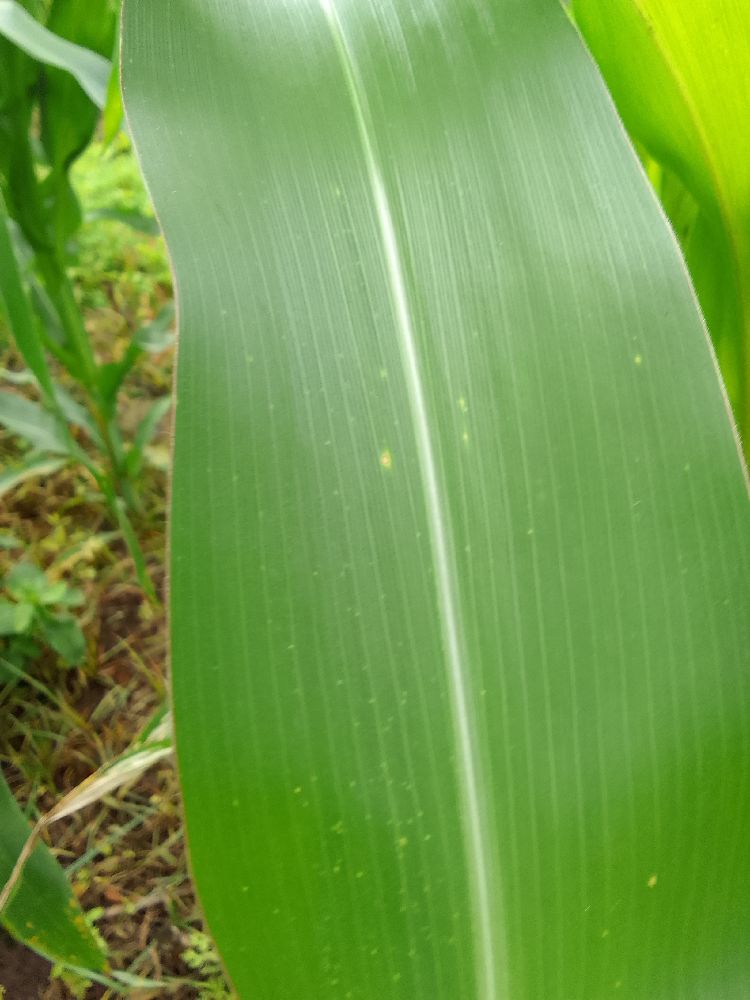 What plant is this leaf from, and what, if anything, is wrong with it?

maize, healthy
